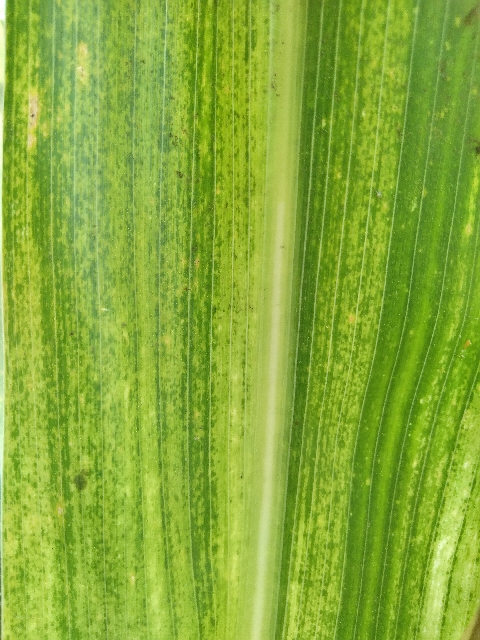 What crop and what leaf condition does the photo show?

maize, maize lethal necrosis
